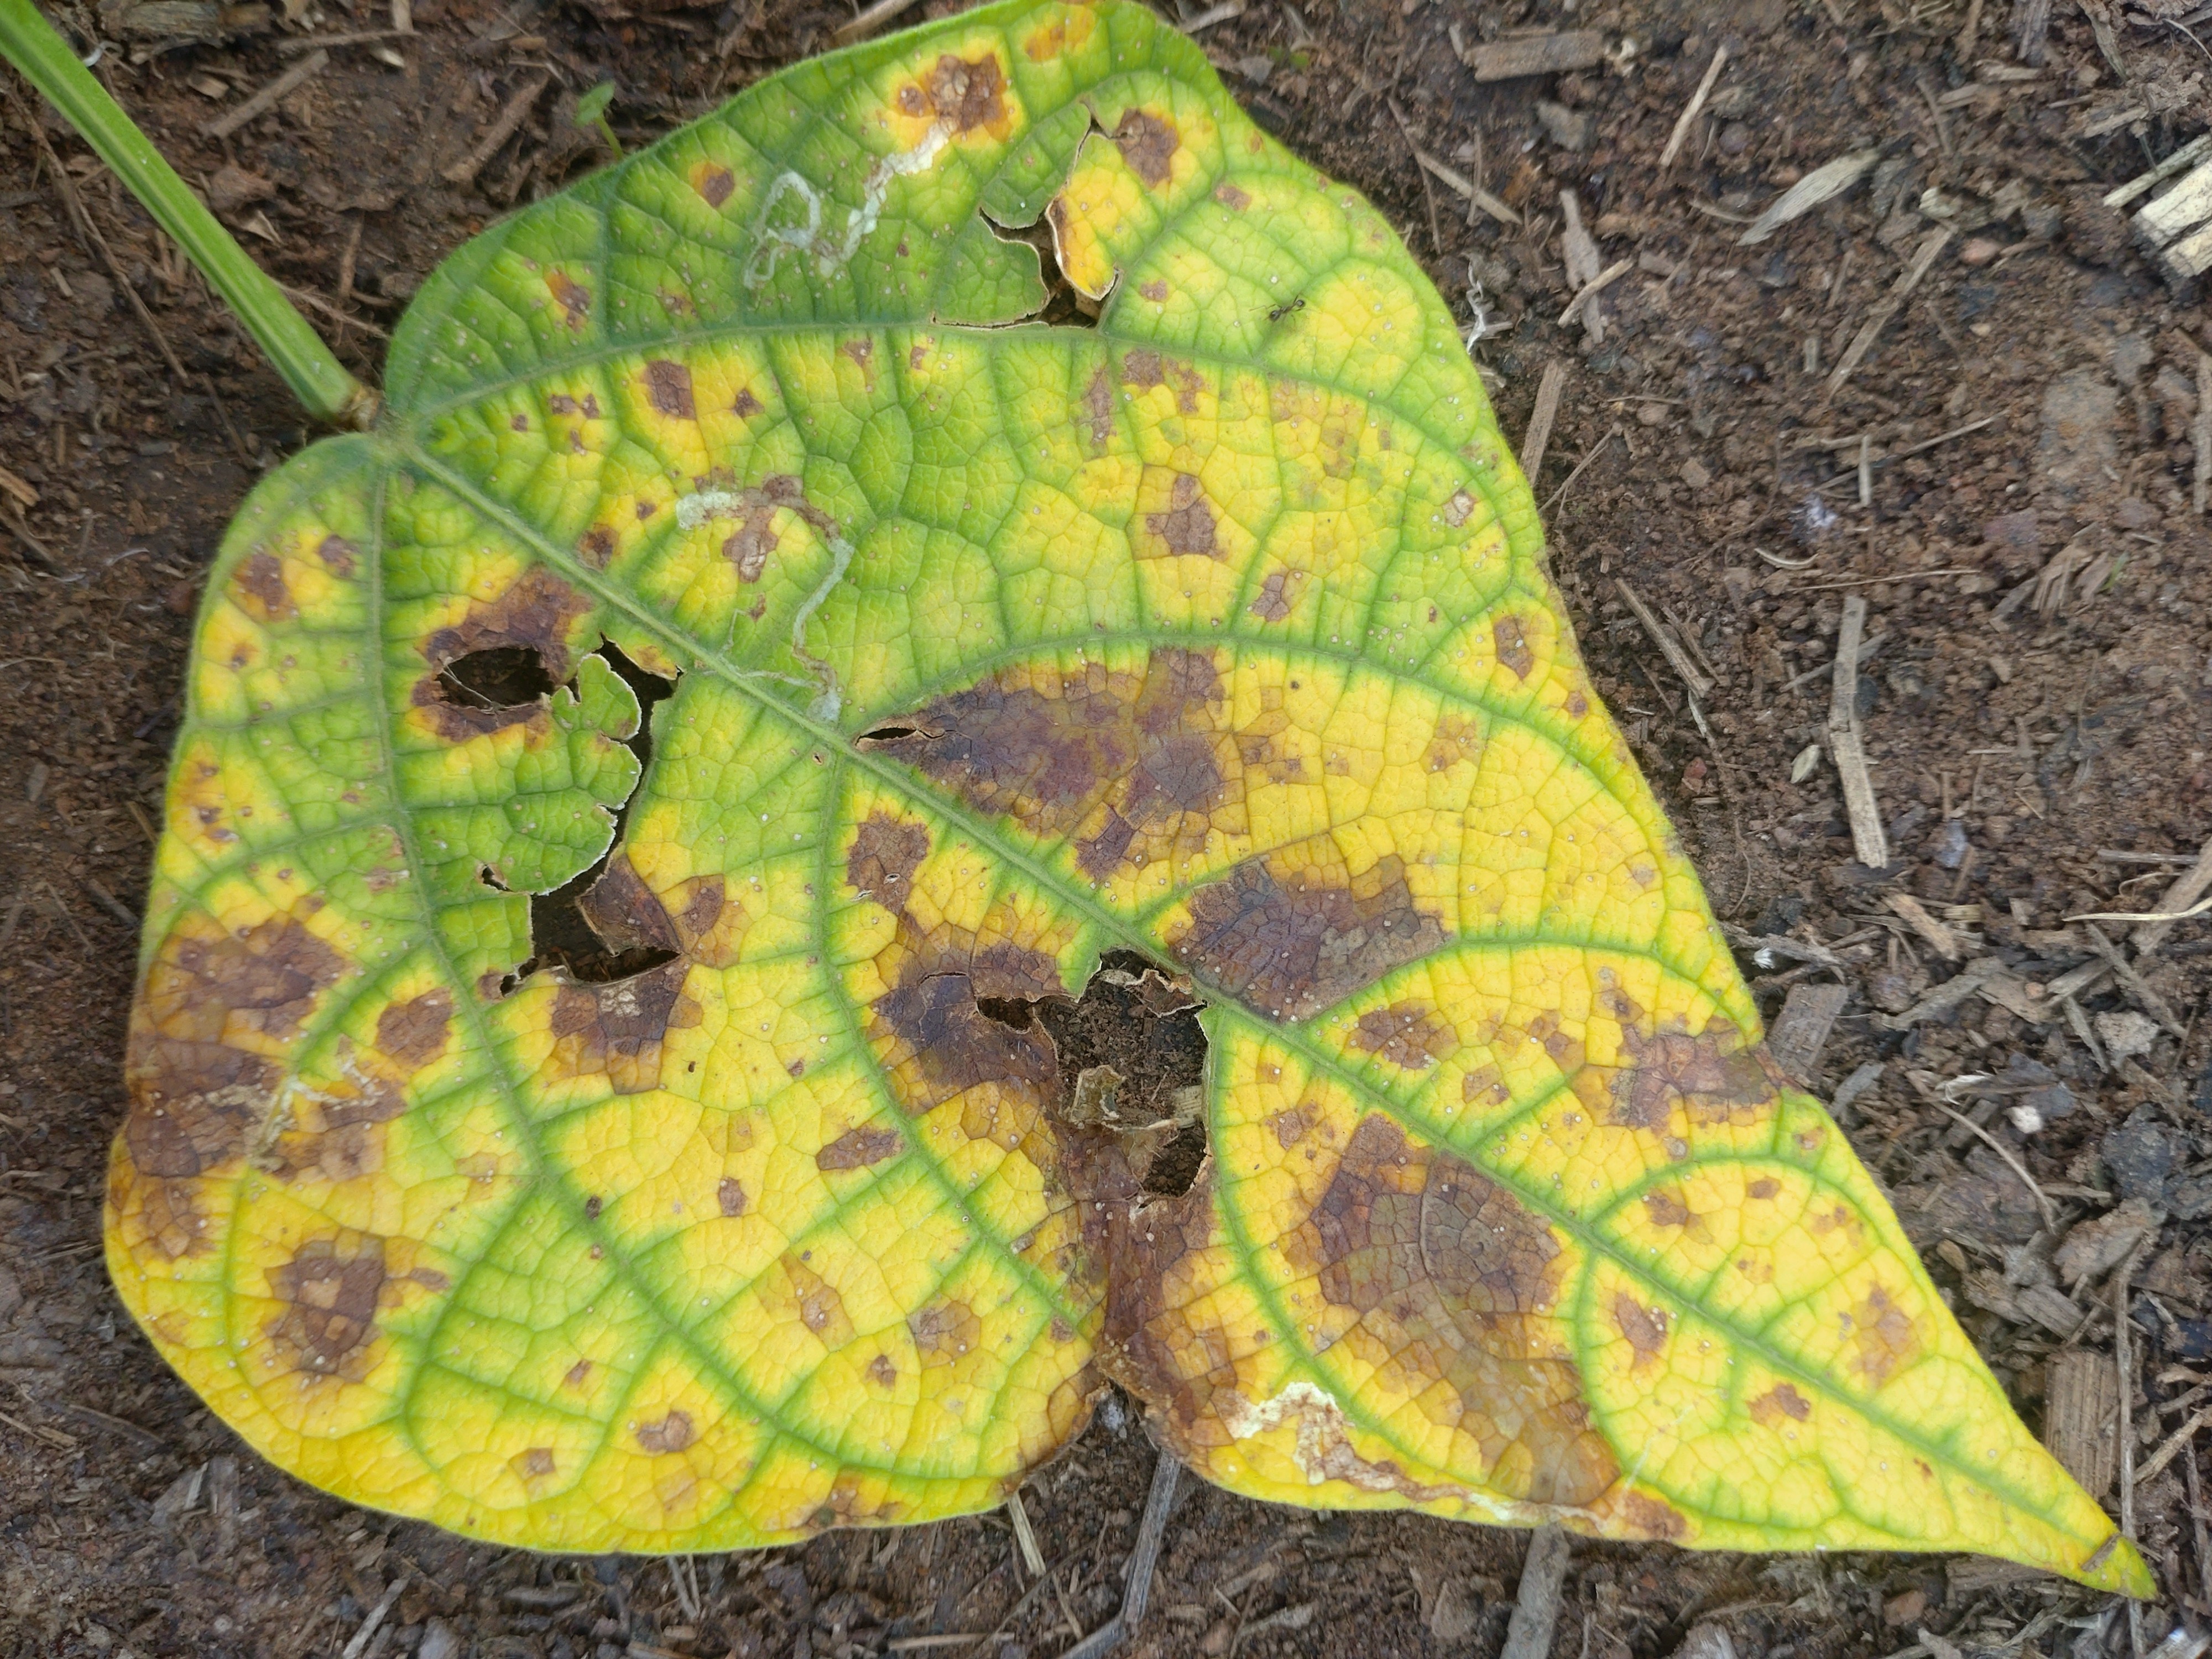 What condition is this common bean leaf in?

rust
